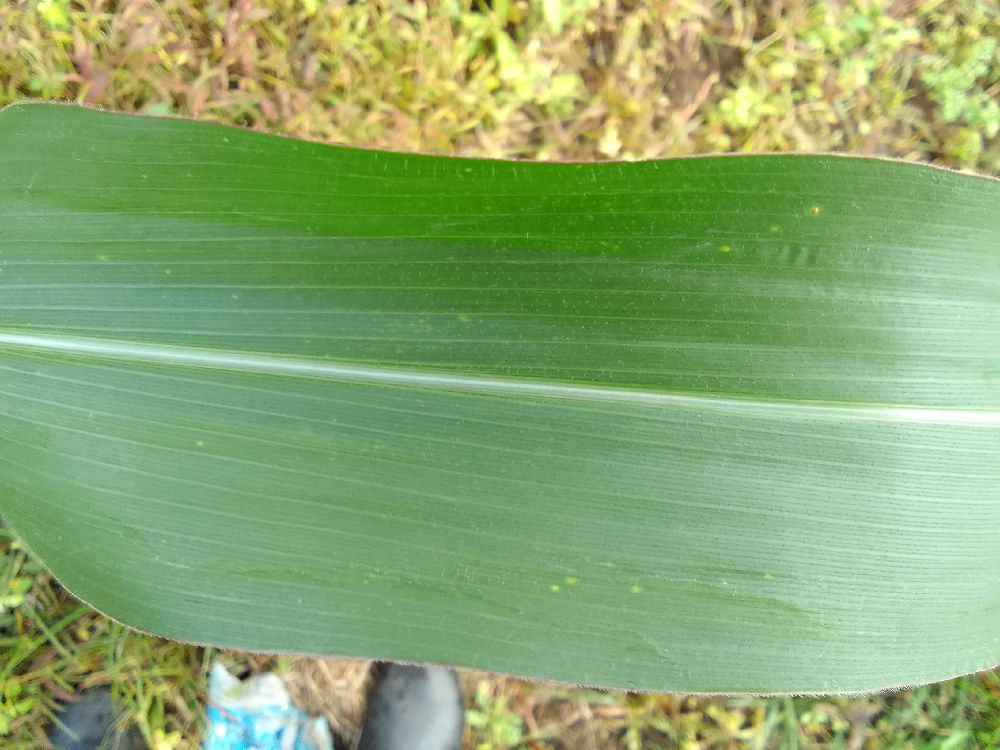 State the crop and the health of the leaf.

maize, healthy
